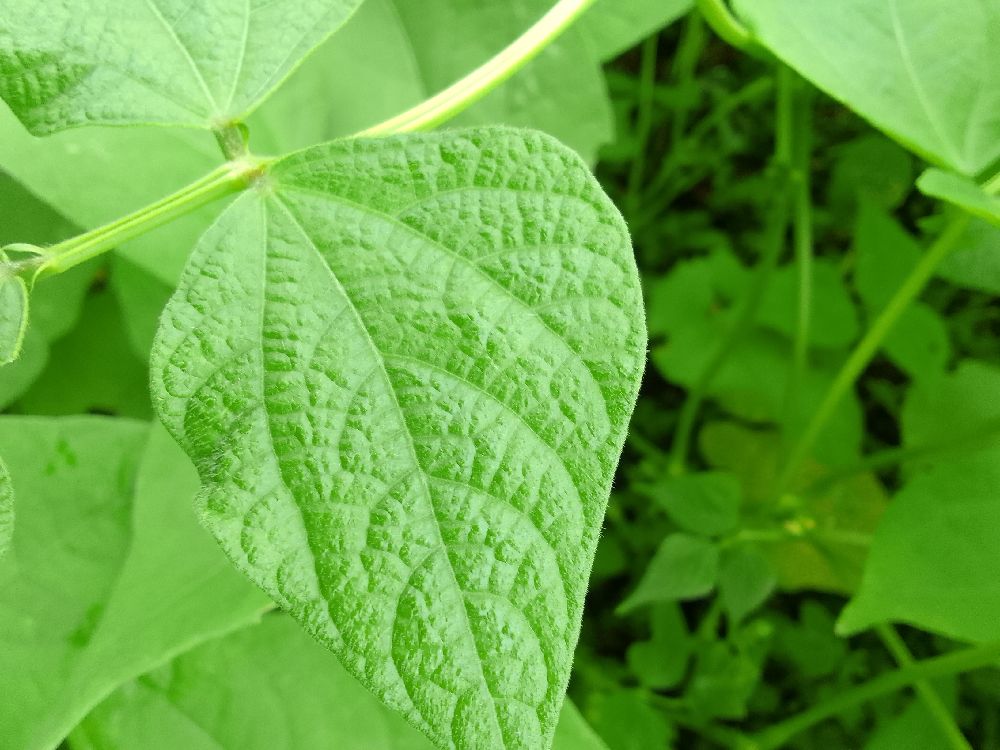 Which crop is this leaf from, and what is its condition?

common bean, healthy
